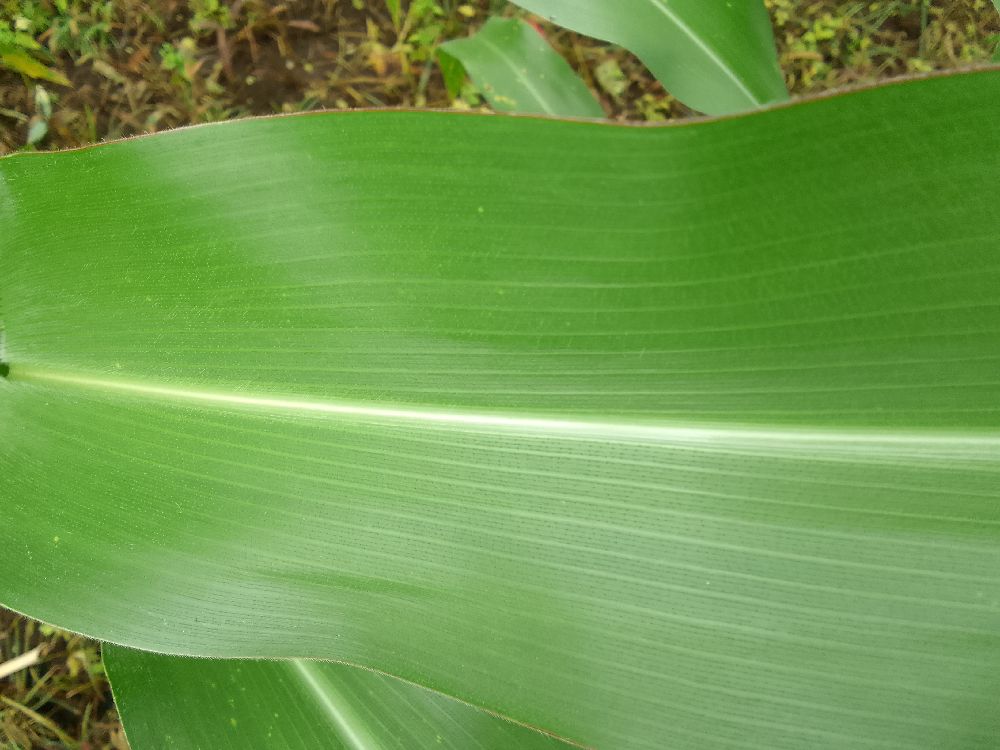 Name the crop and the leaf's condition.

maize, healthy
